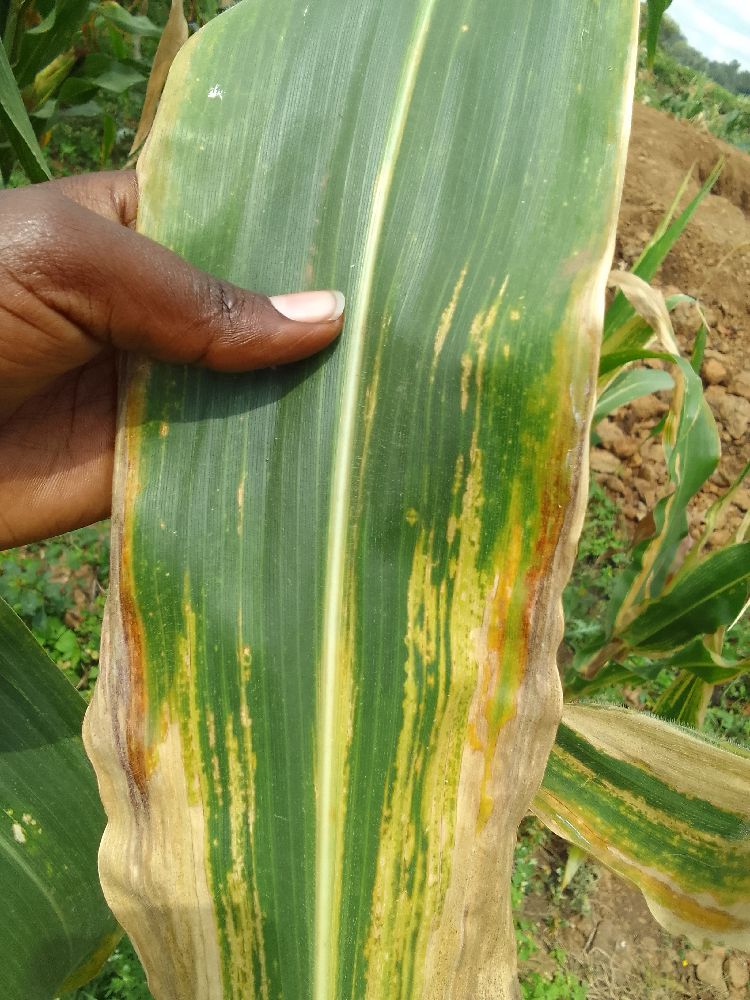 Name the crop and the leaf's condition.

maize, maize lethal necrosis
